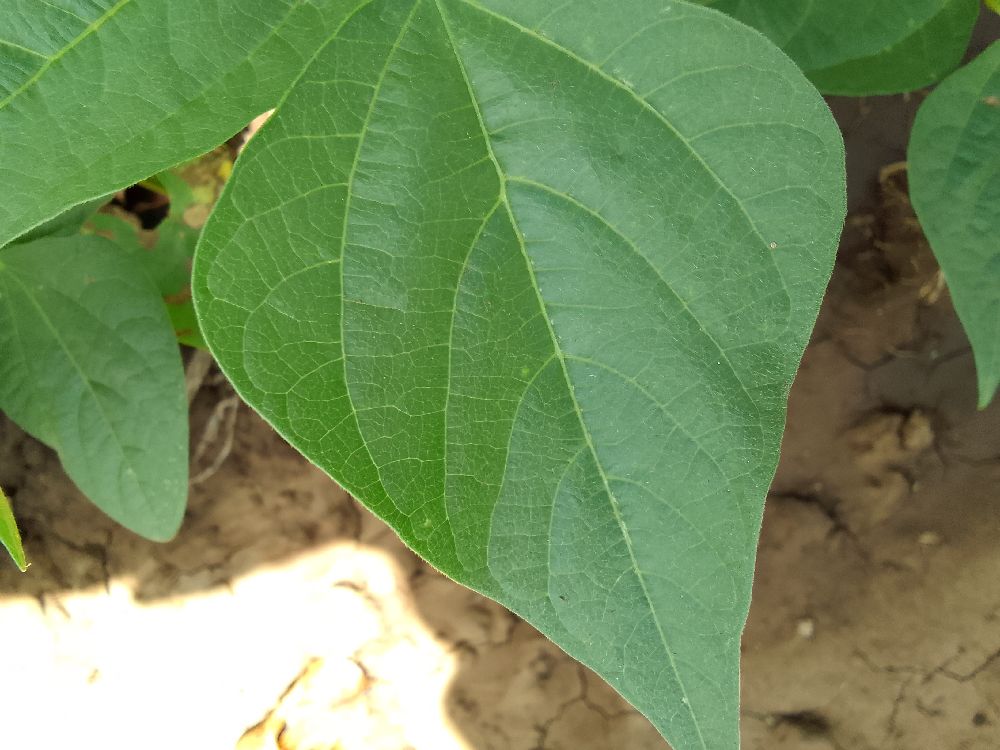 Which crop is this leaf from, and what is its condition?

common bean, healthy
